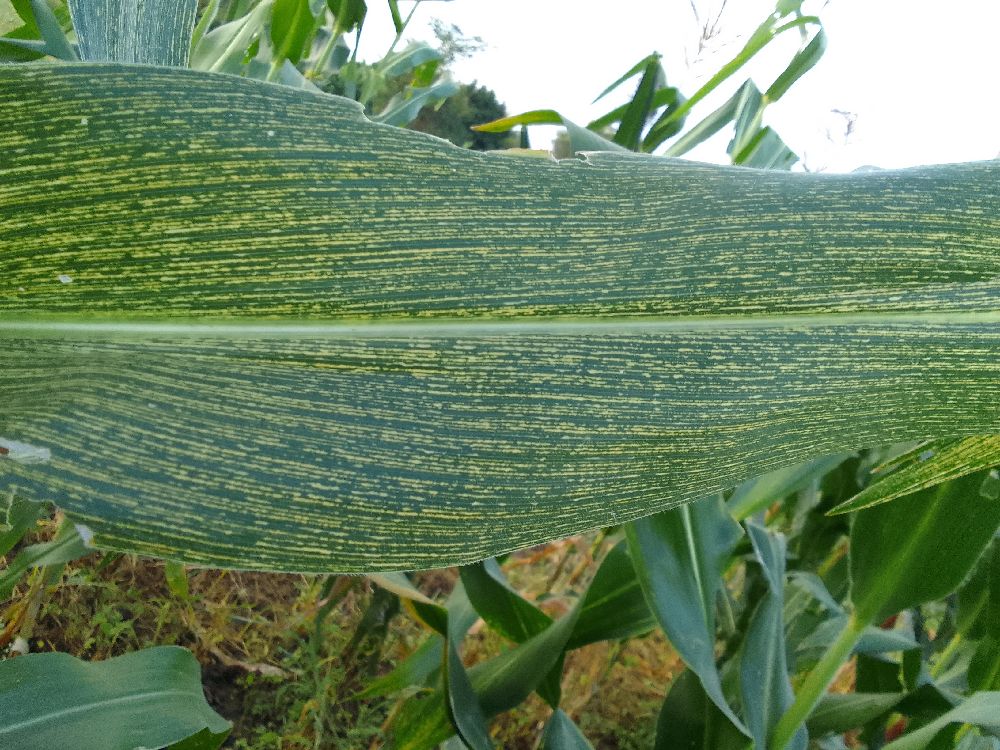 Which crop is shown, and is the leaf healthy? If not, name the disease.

maize, maize streak virus
